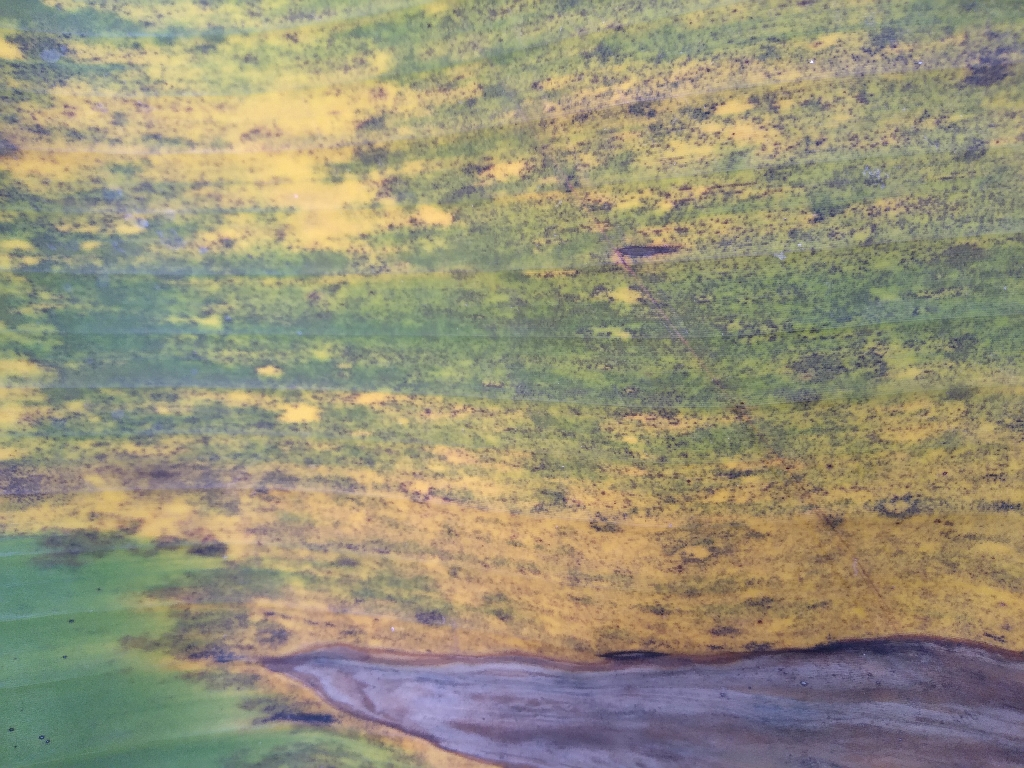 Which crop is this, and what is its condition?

banana, black sigatoka
